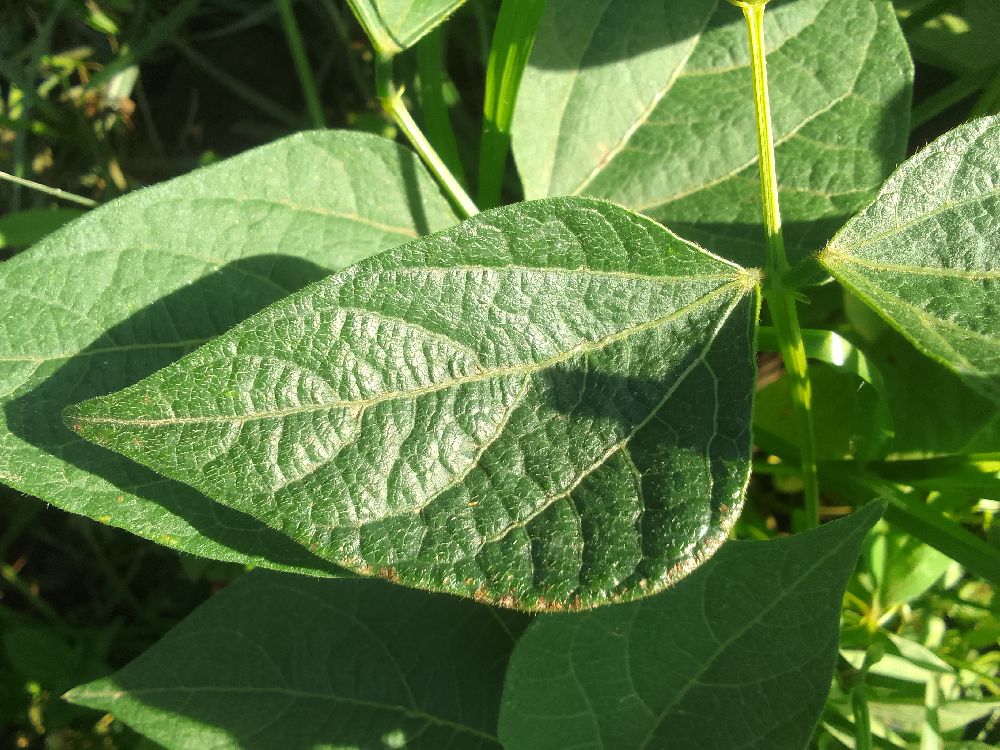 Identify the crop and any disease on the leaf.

common bean, healthy
